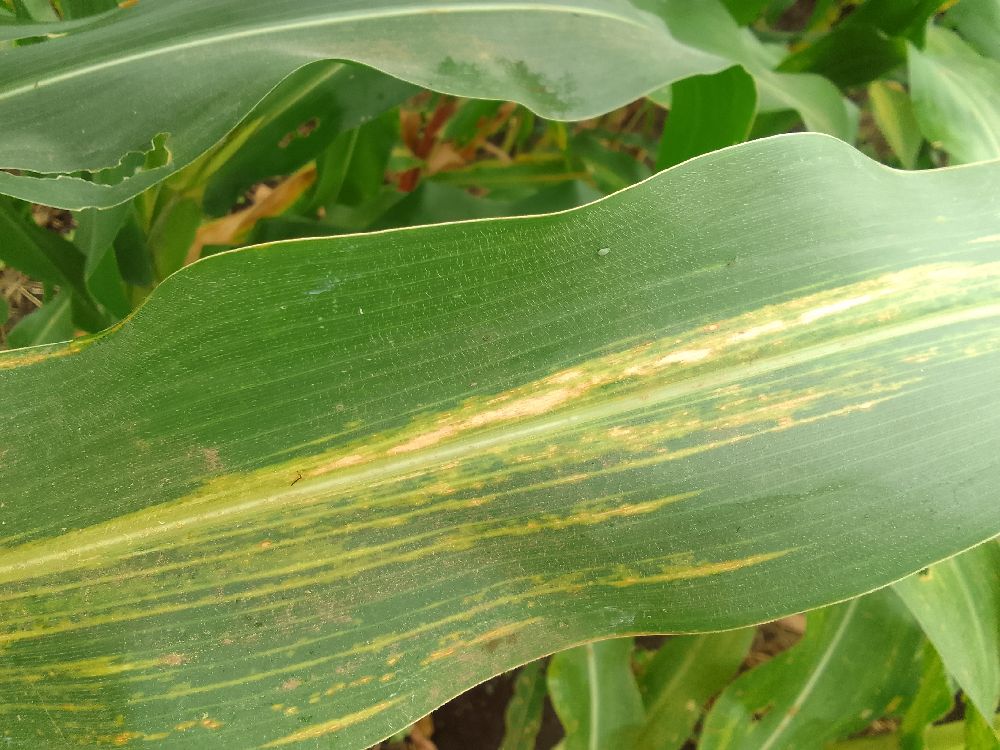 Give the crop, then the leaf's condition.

maize, maize lethal necrosis
